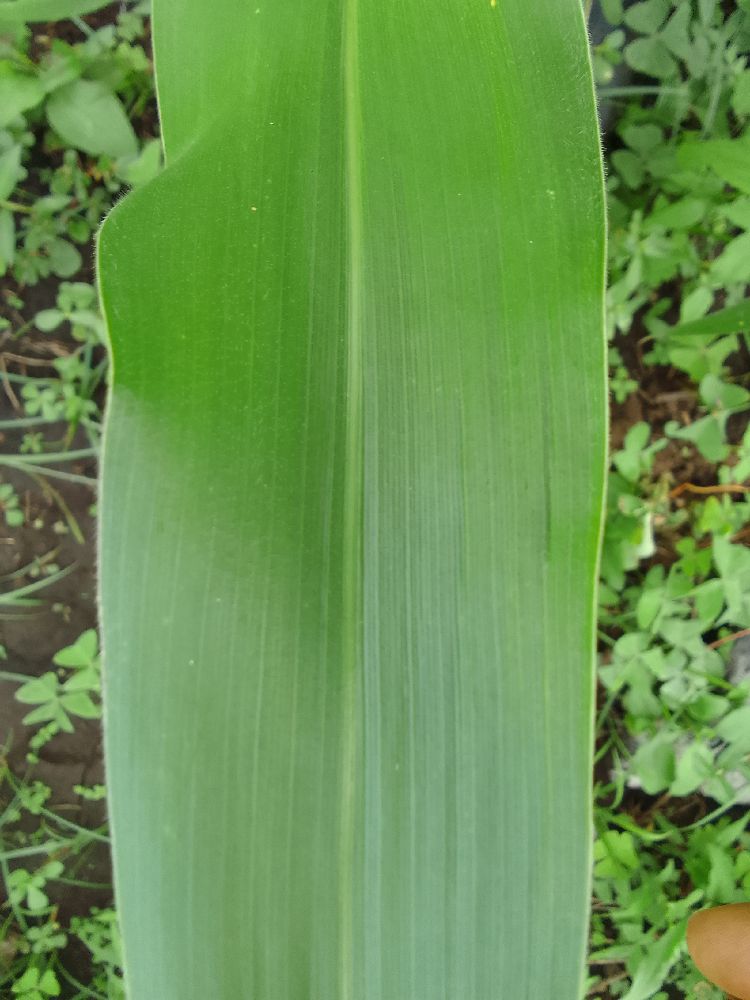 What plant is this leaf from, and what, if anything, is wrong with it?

maize, healthy
